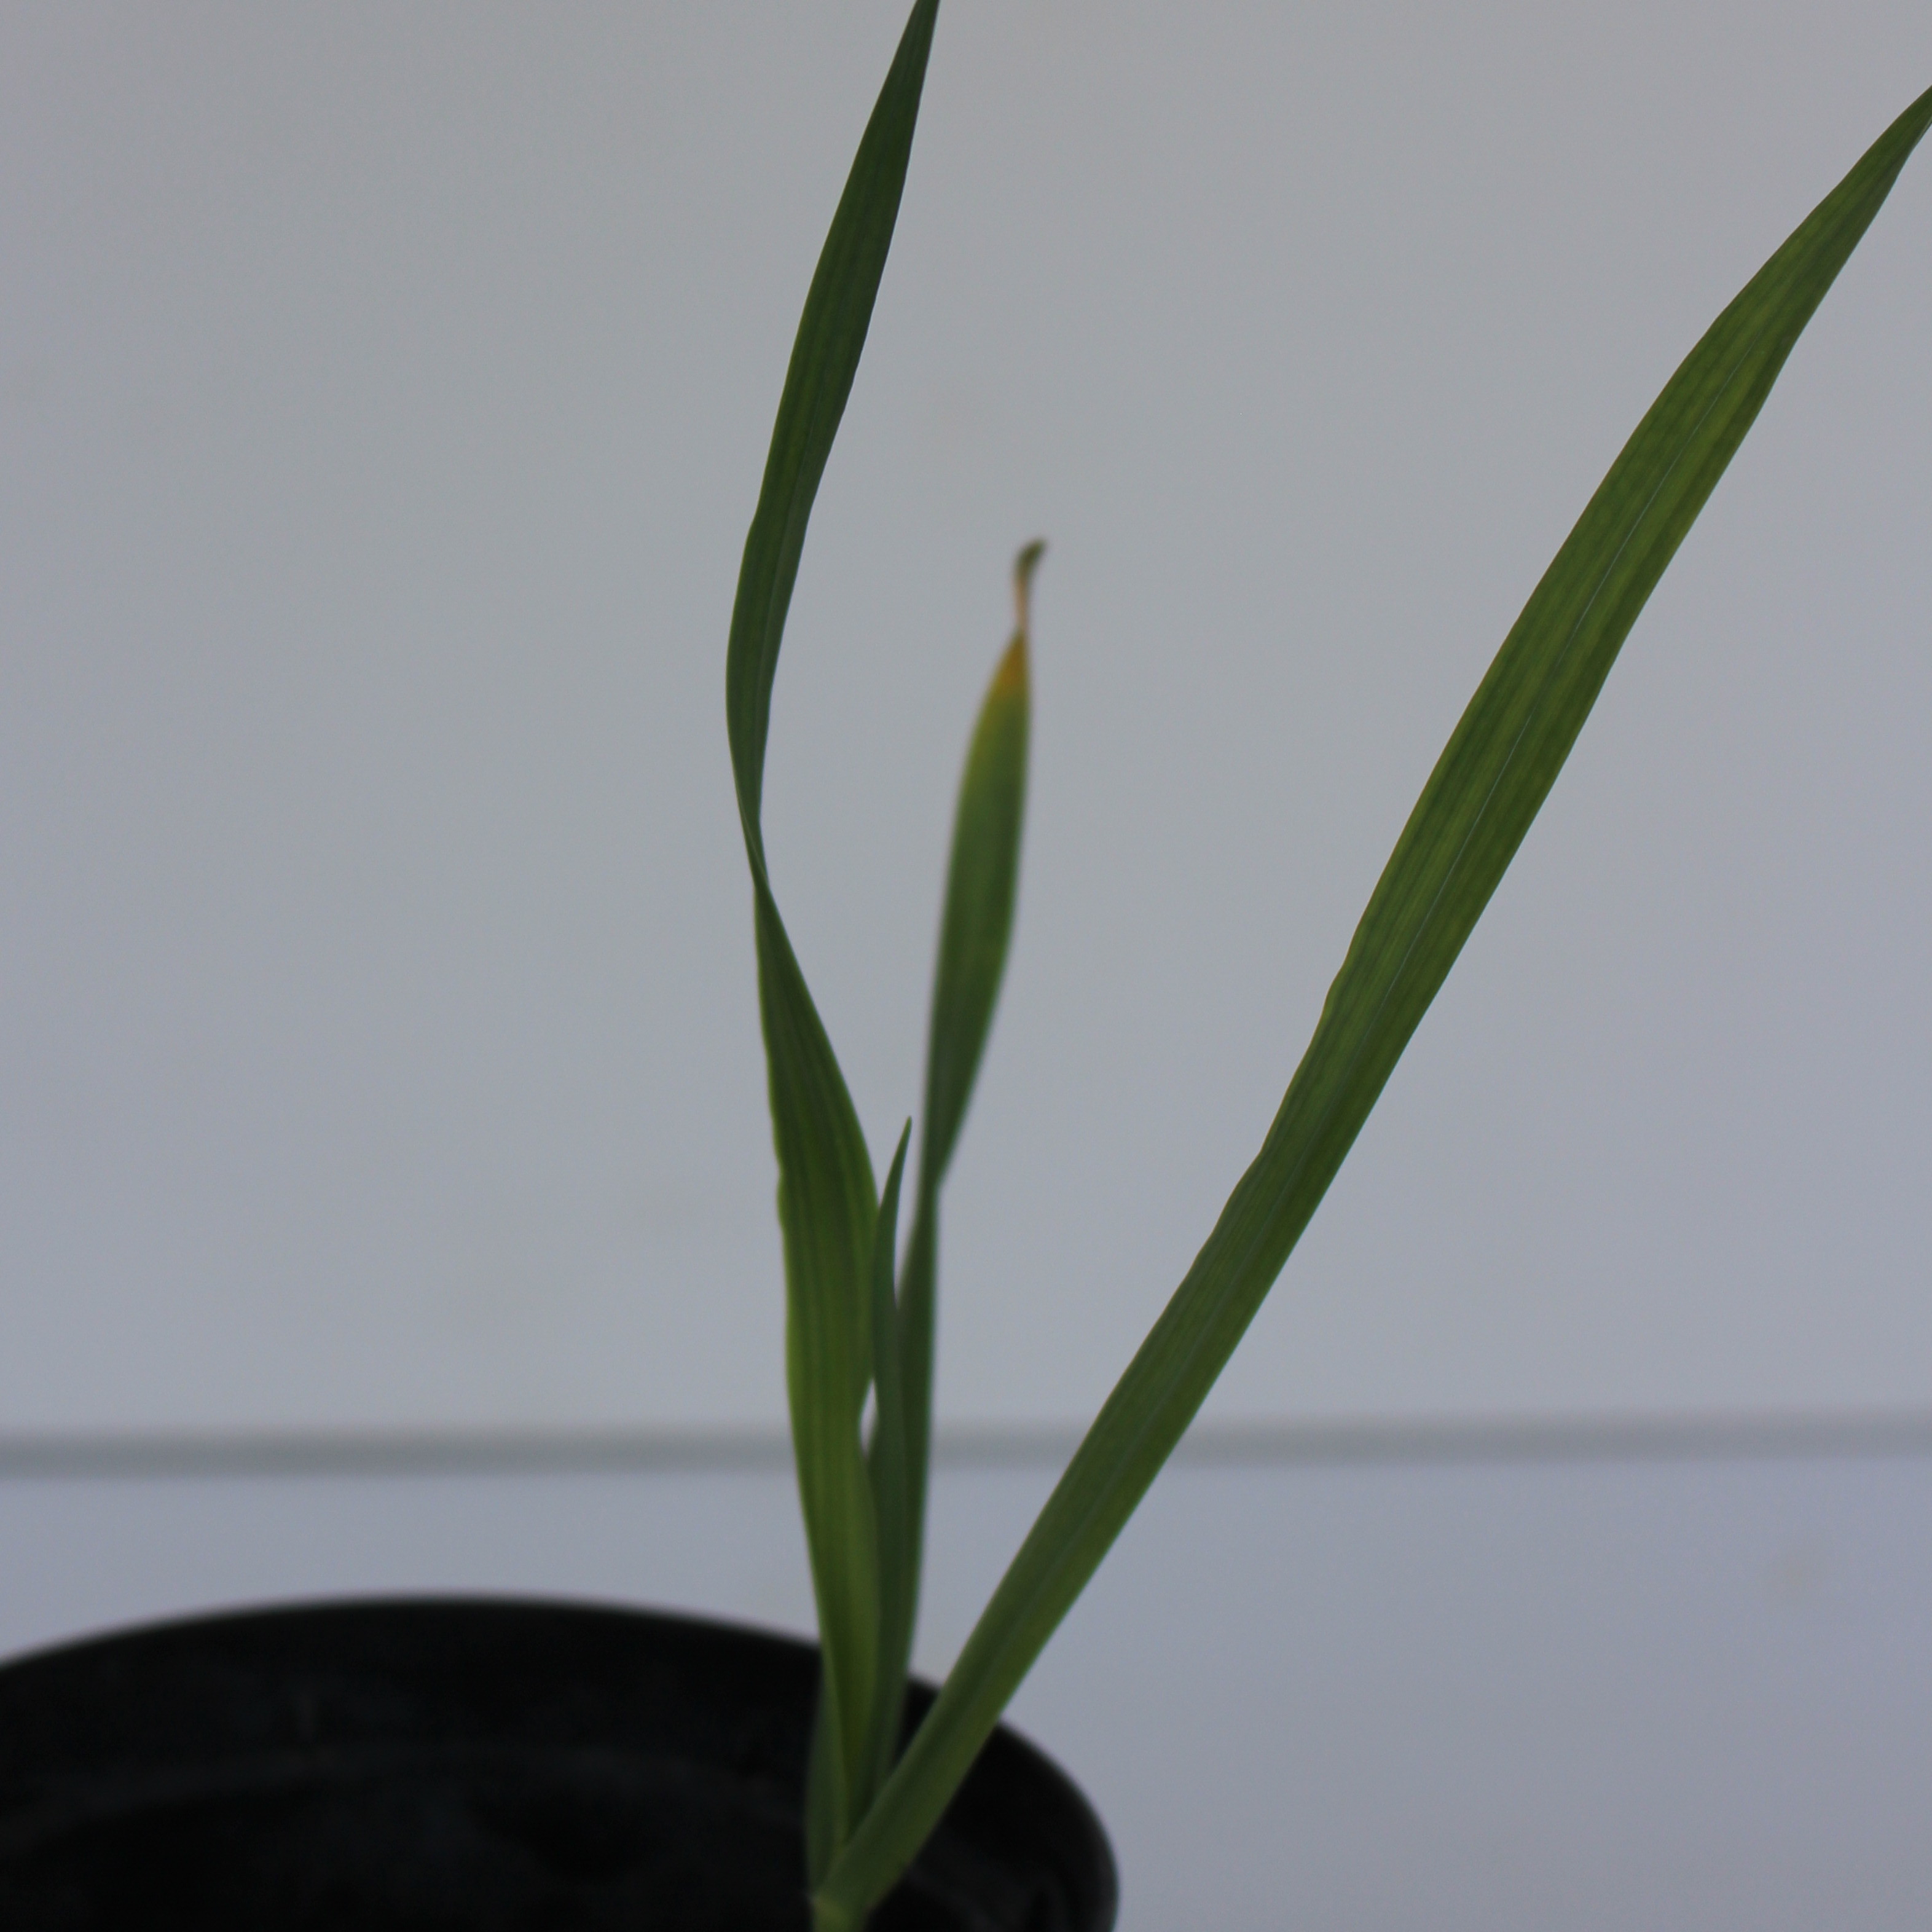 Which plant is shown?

Avena sterilis
